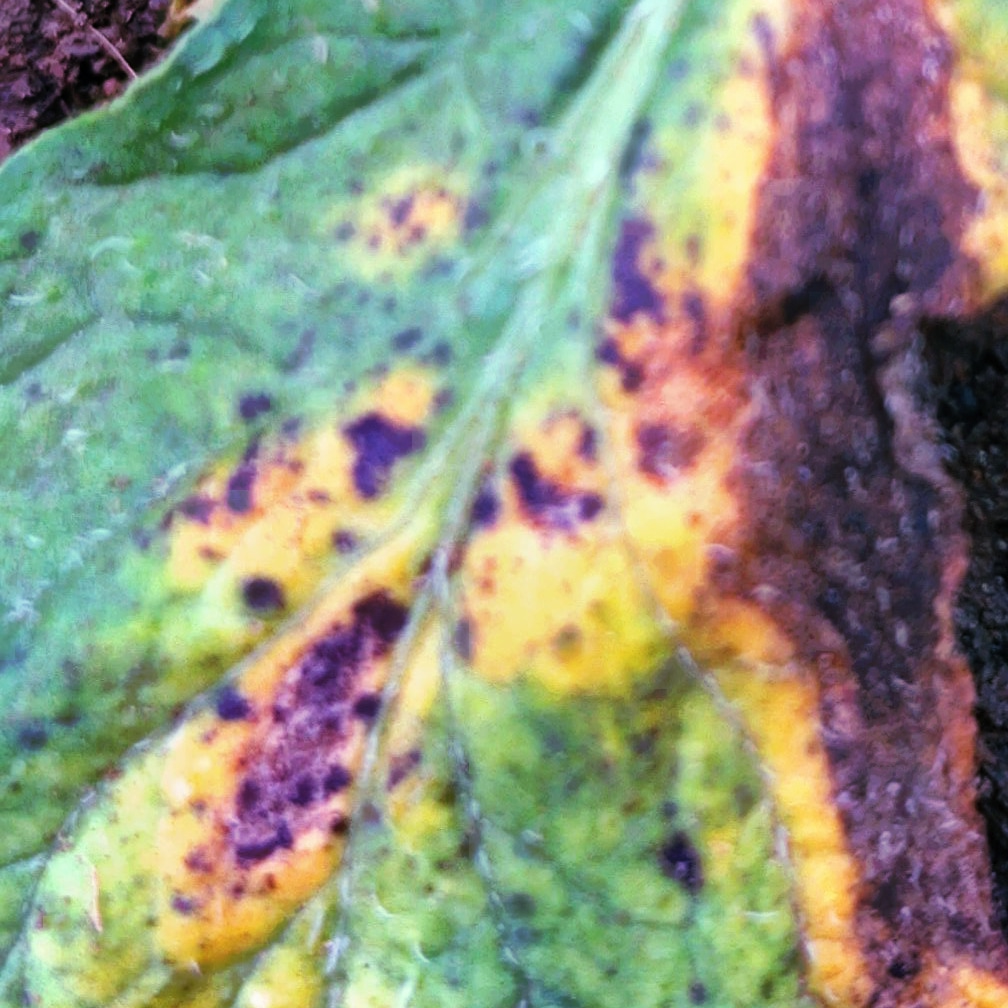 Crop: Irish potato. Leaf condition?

late blight
